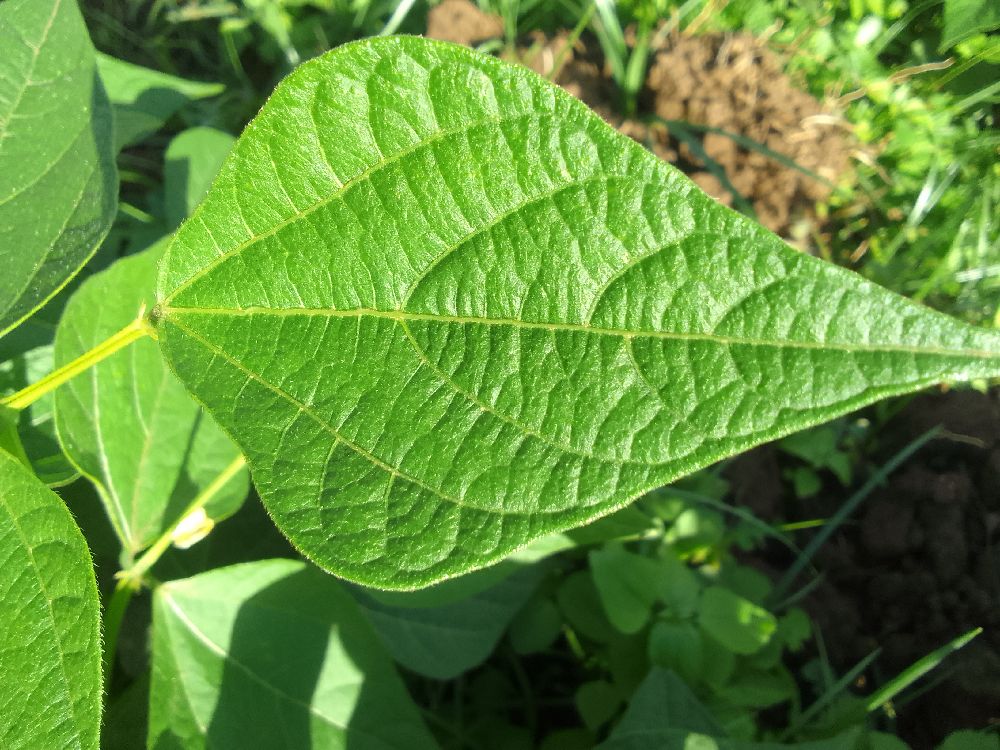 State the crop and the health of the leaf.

common bean, healthy
